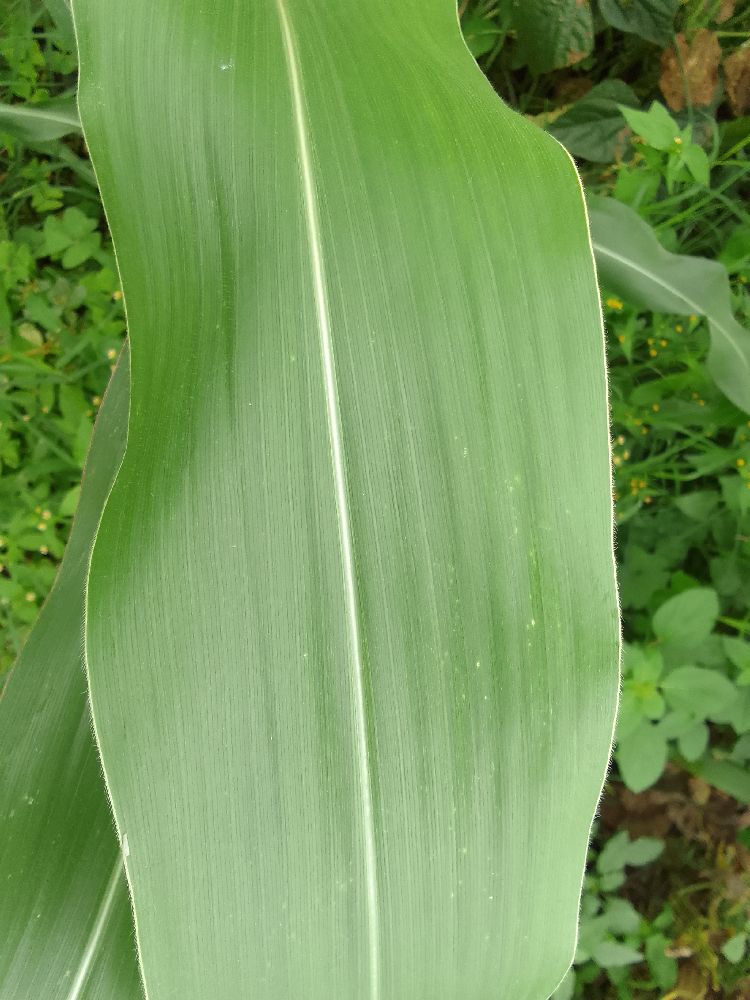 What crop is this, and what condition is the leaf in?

maize, healthy
